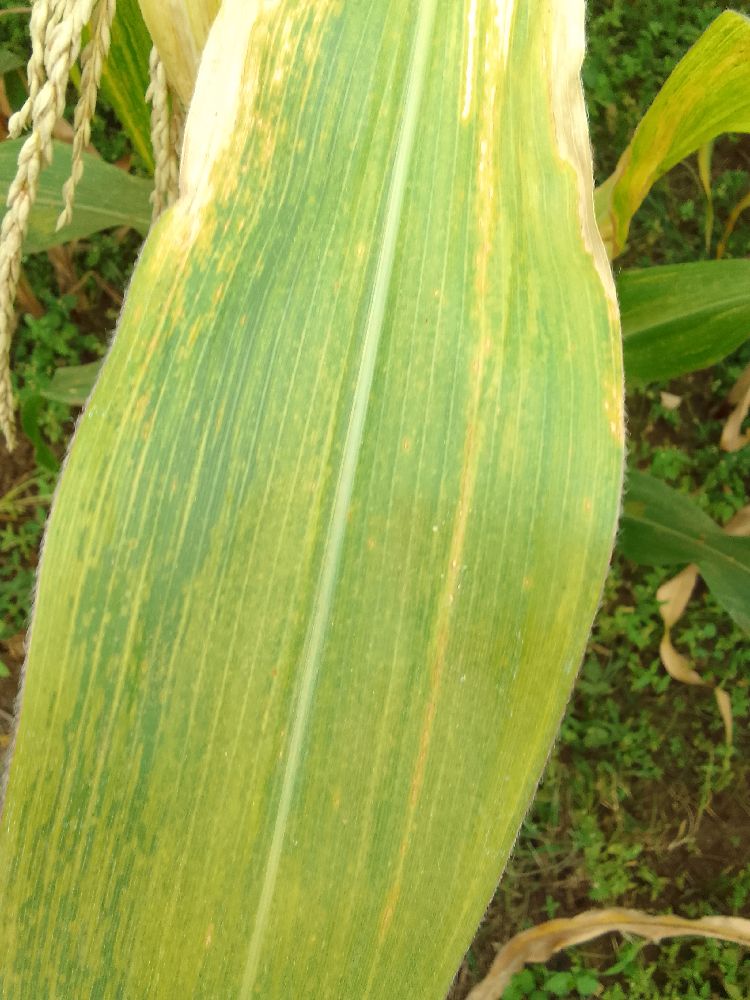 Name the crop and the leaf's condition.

maize, maize lethal necrosis
